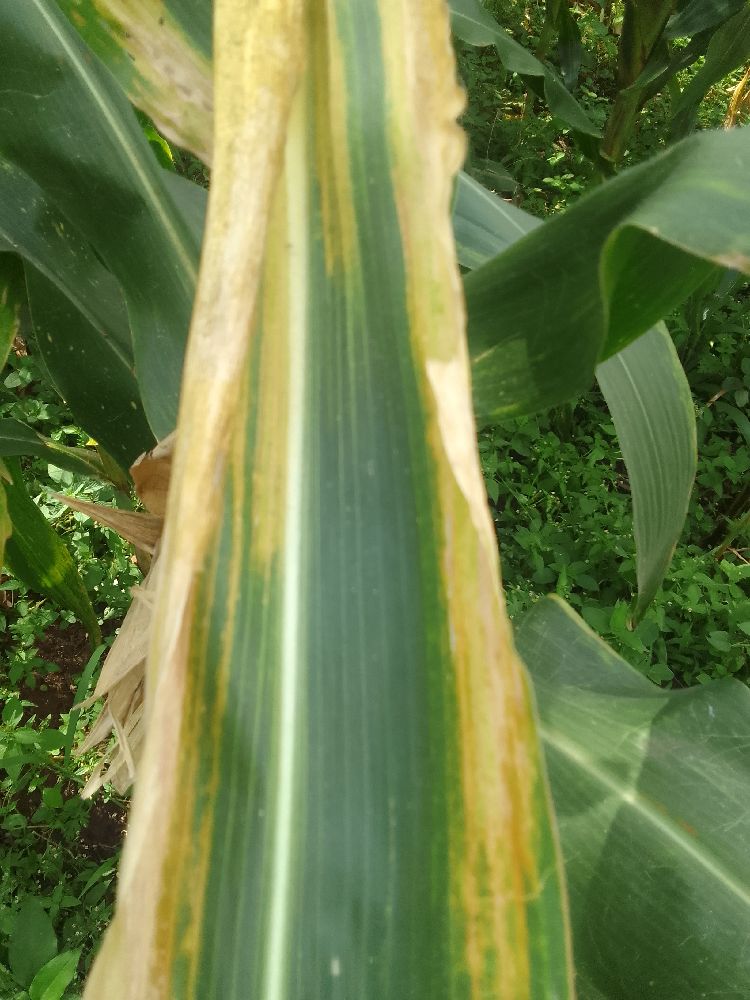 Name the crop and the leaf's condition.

maize, maize lethal necrosis
